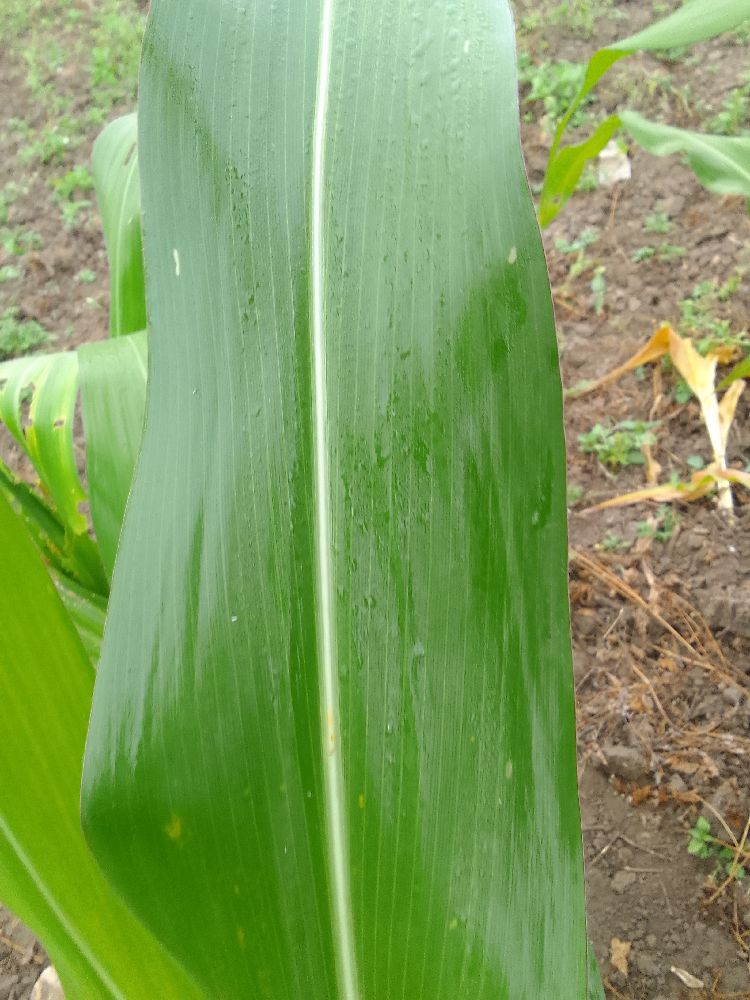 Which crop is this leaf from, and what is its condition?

maize, healthy
